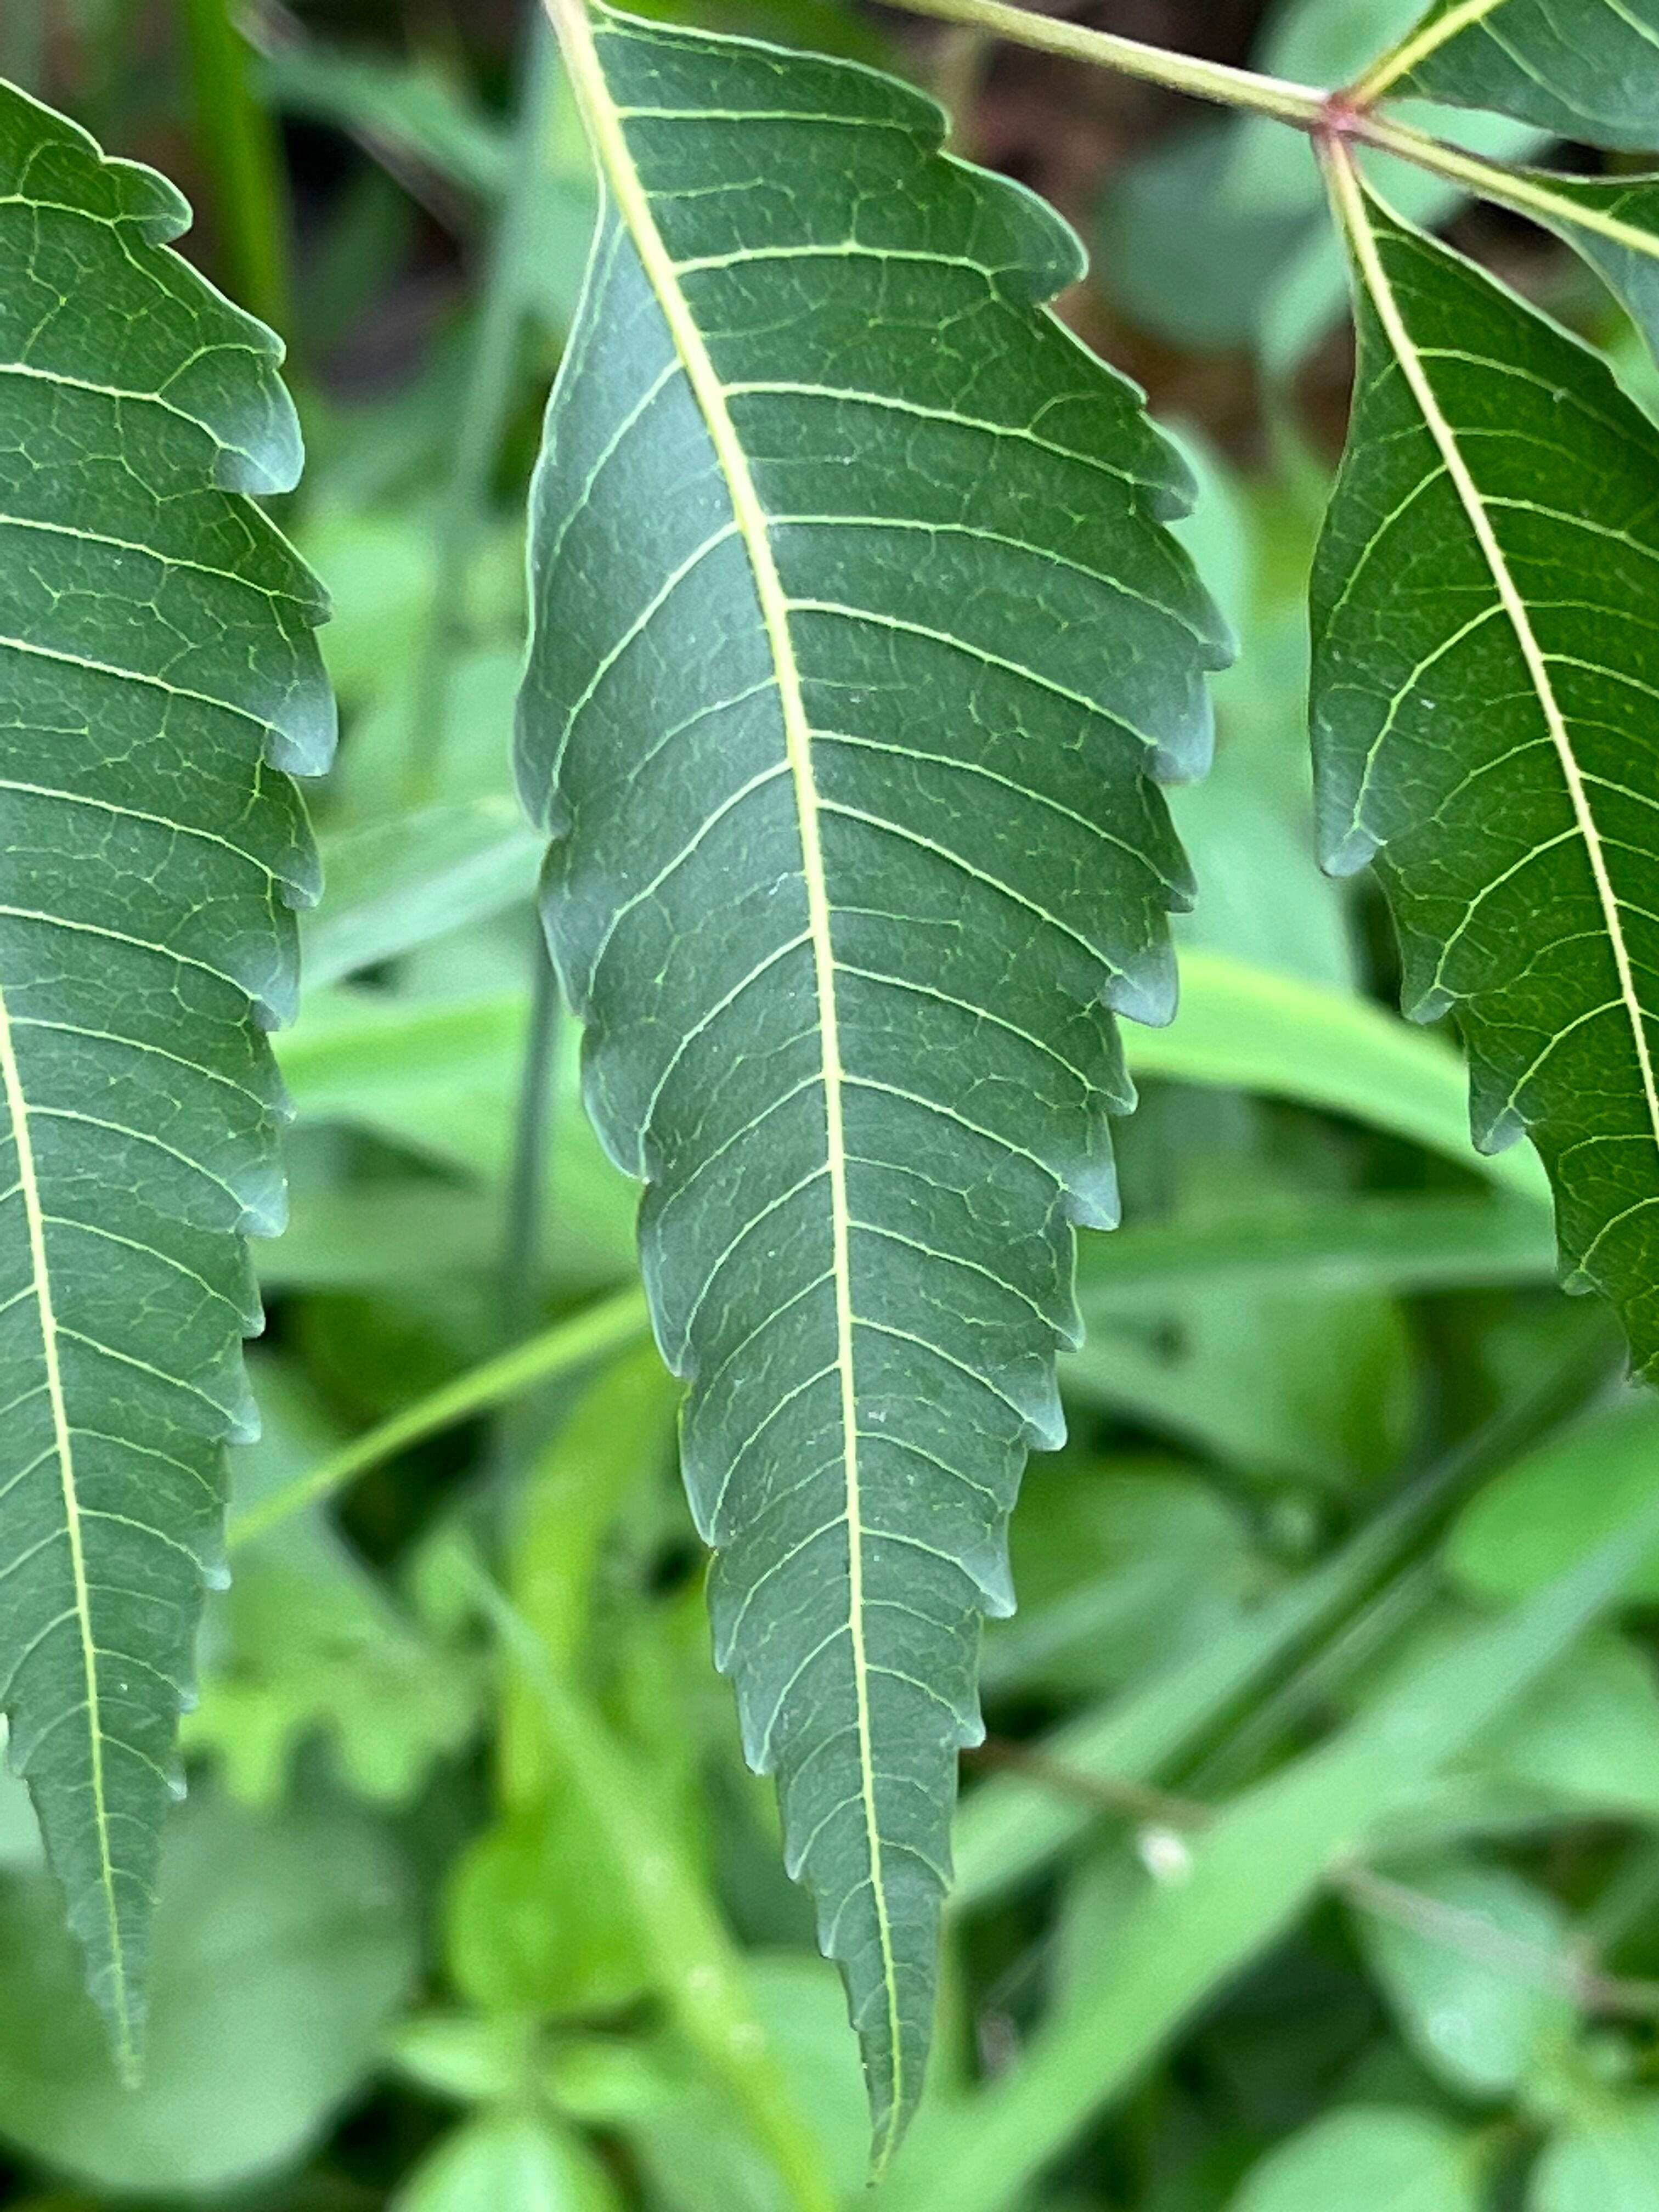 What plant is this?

neem
